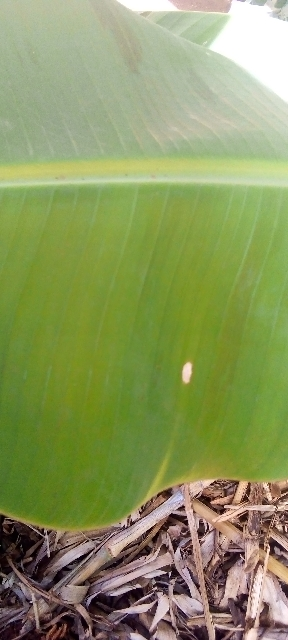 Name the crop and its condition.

banana, healthy
